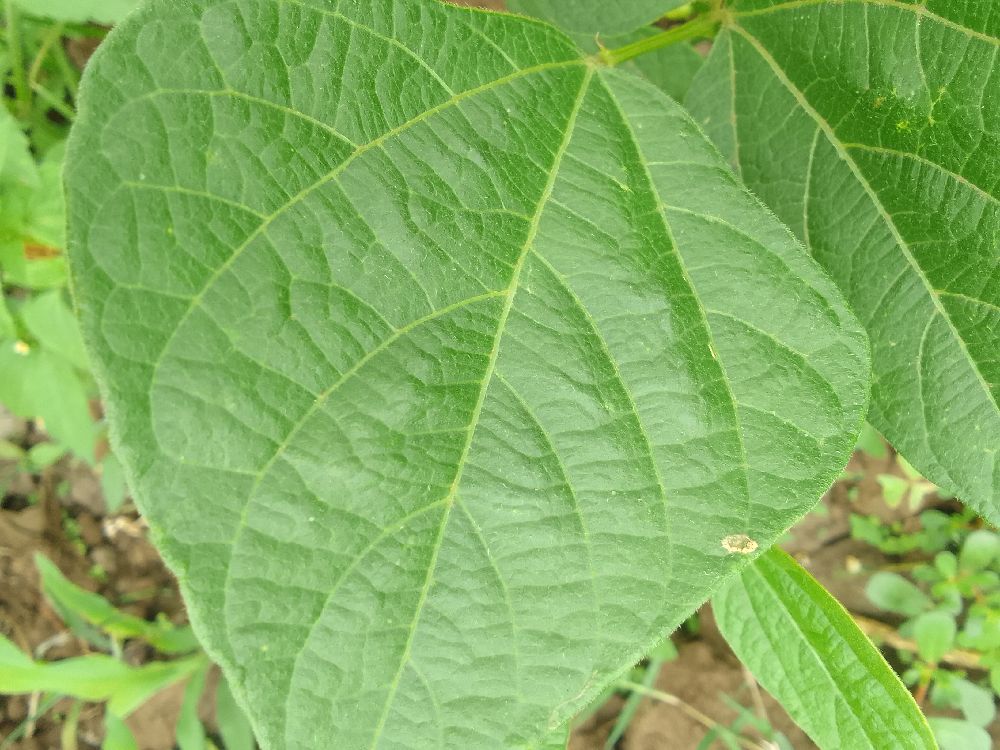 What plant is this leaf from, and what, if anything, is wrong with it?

common bean, healthy
